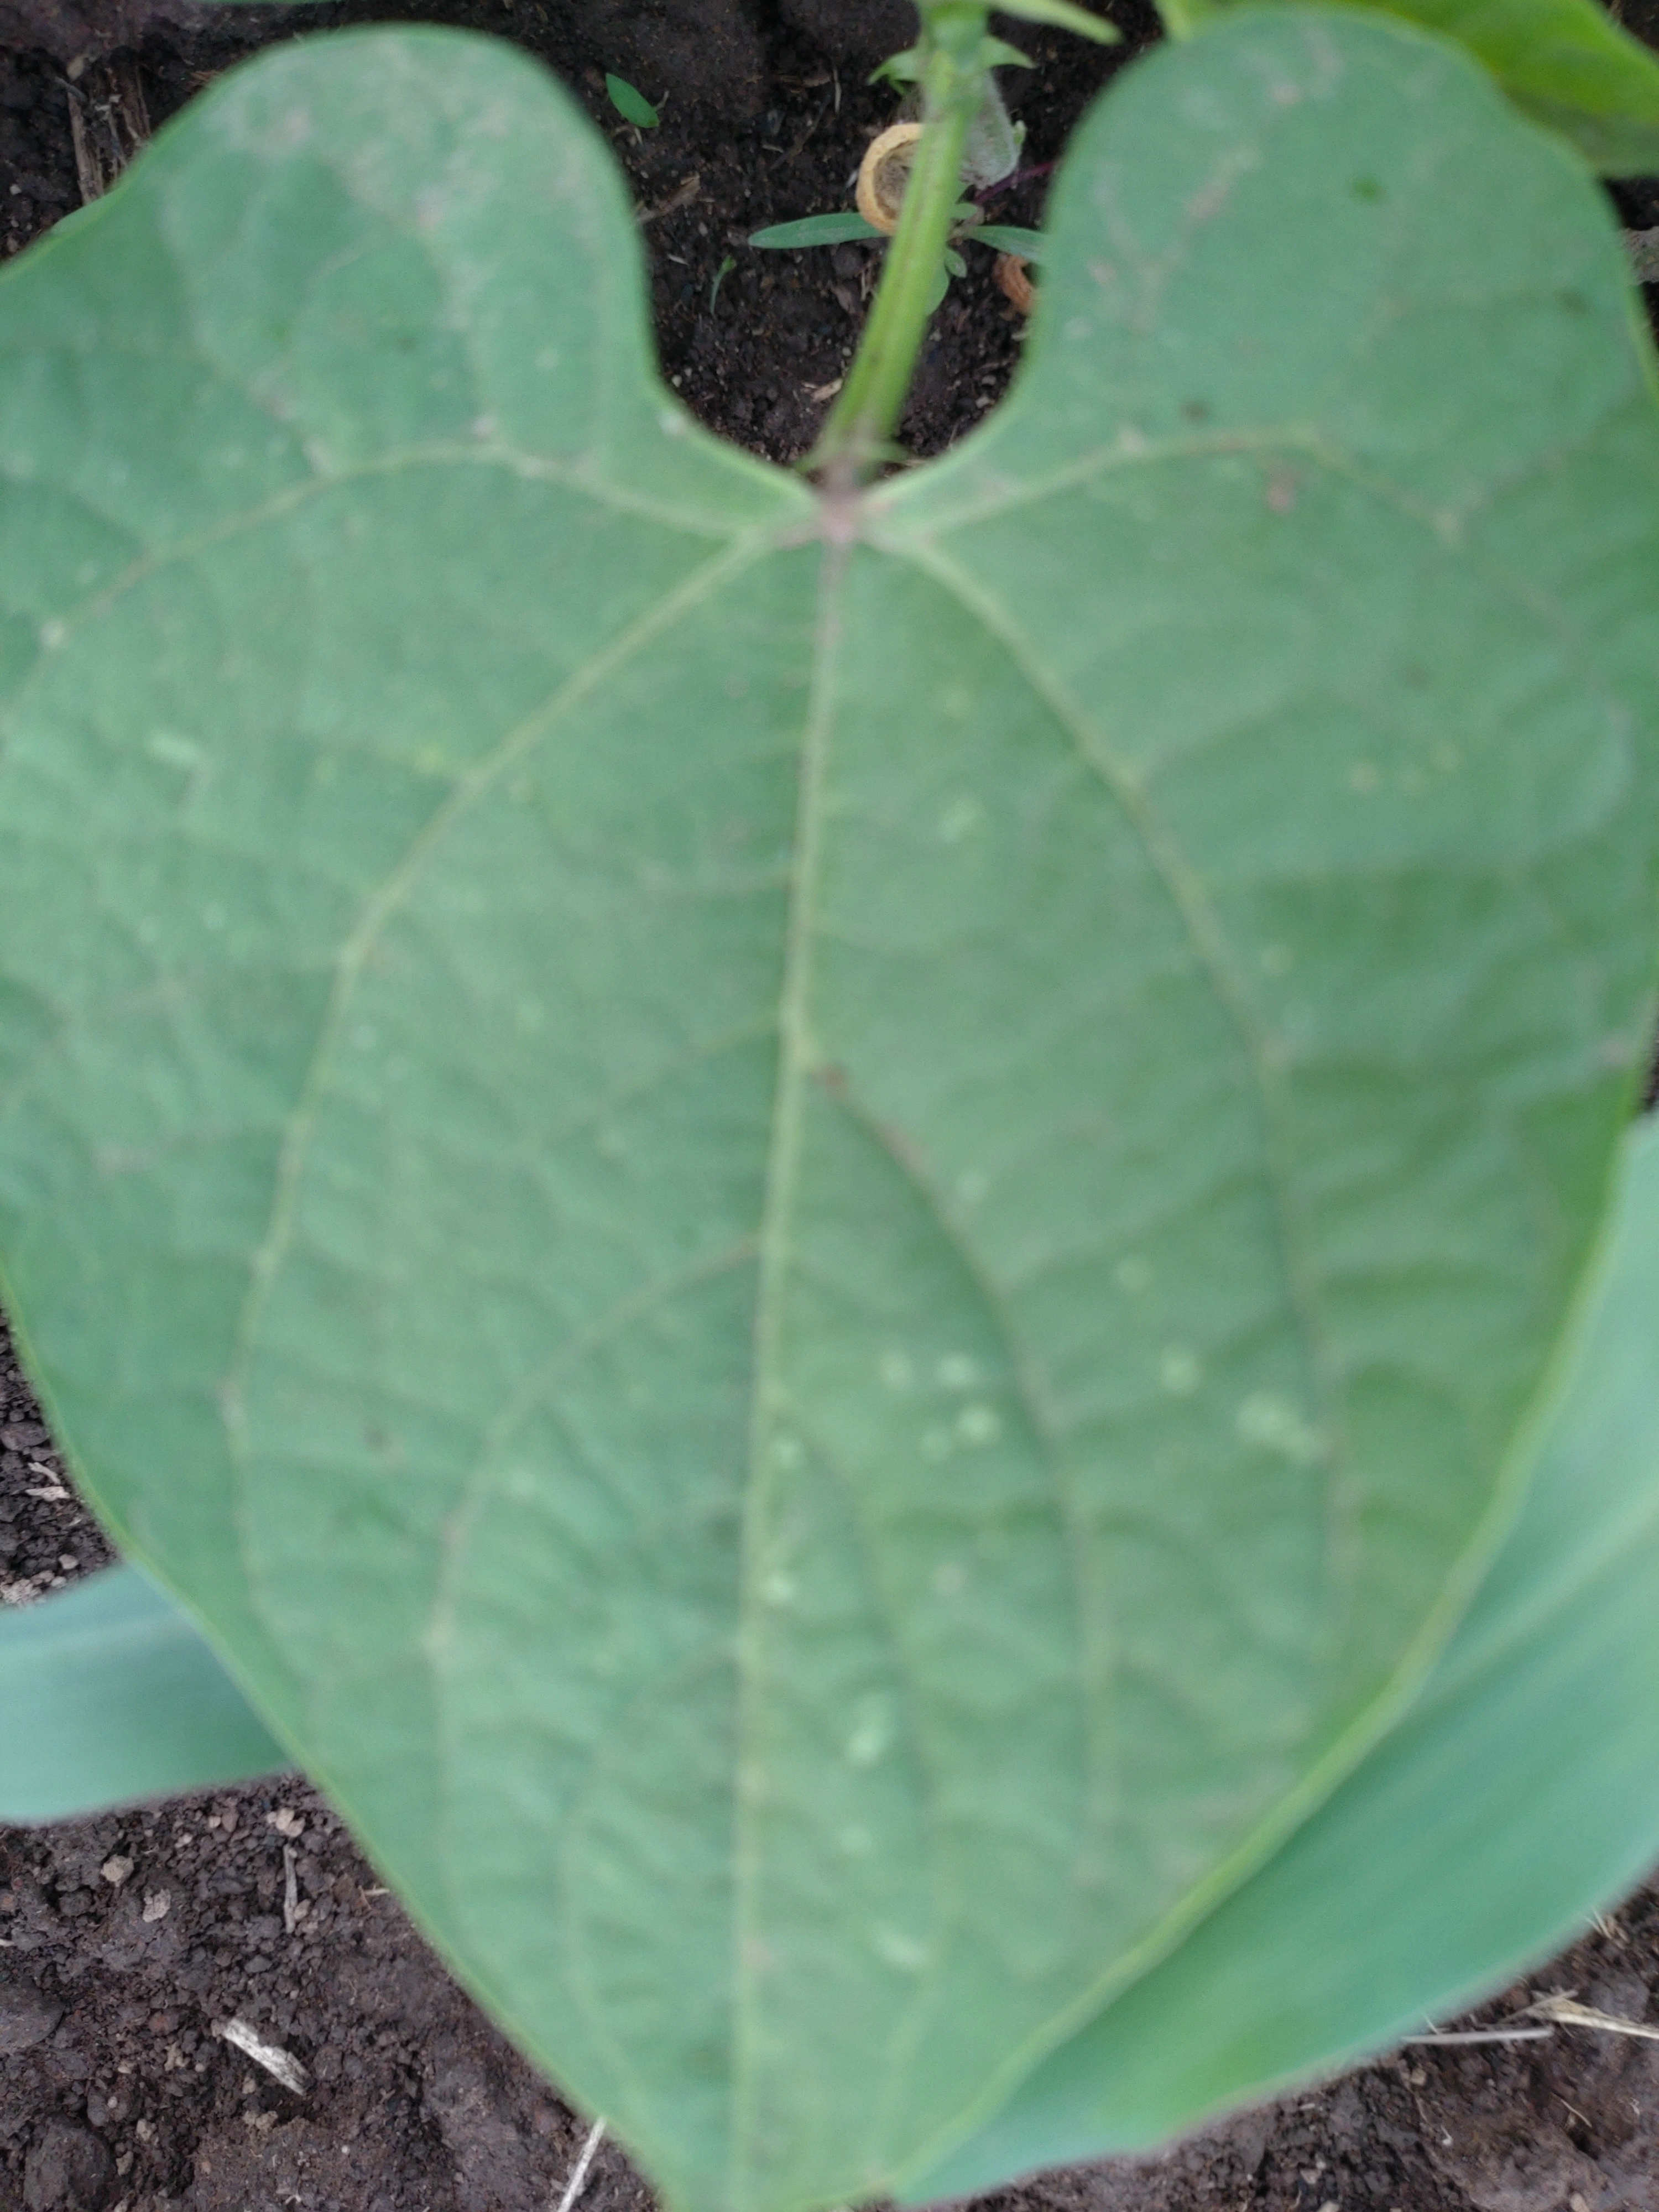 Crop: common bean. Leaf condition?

healthy
